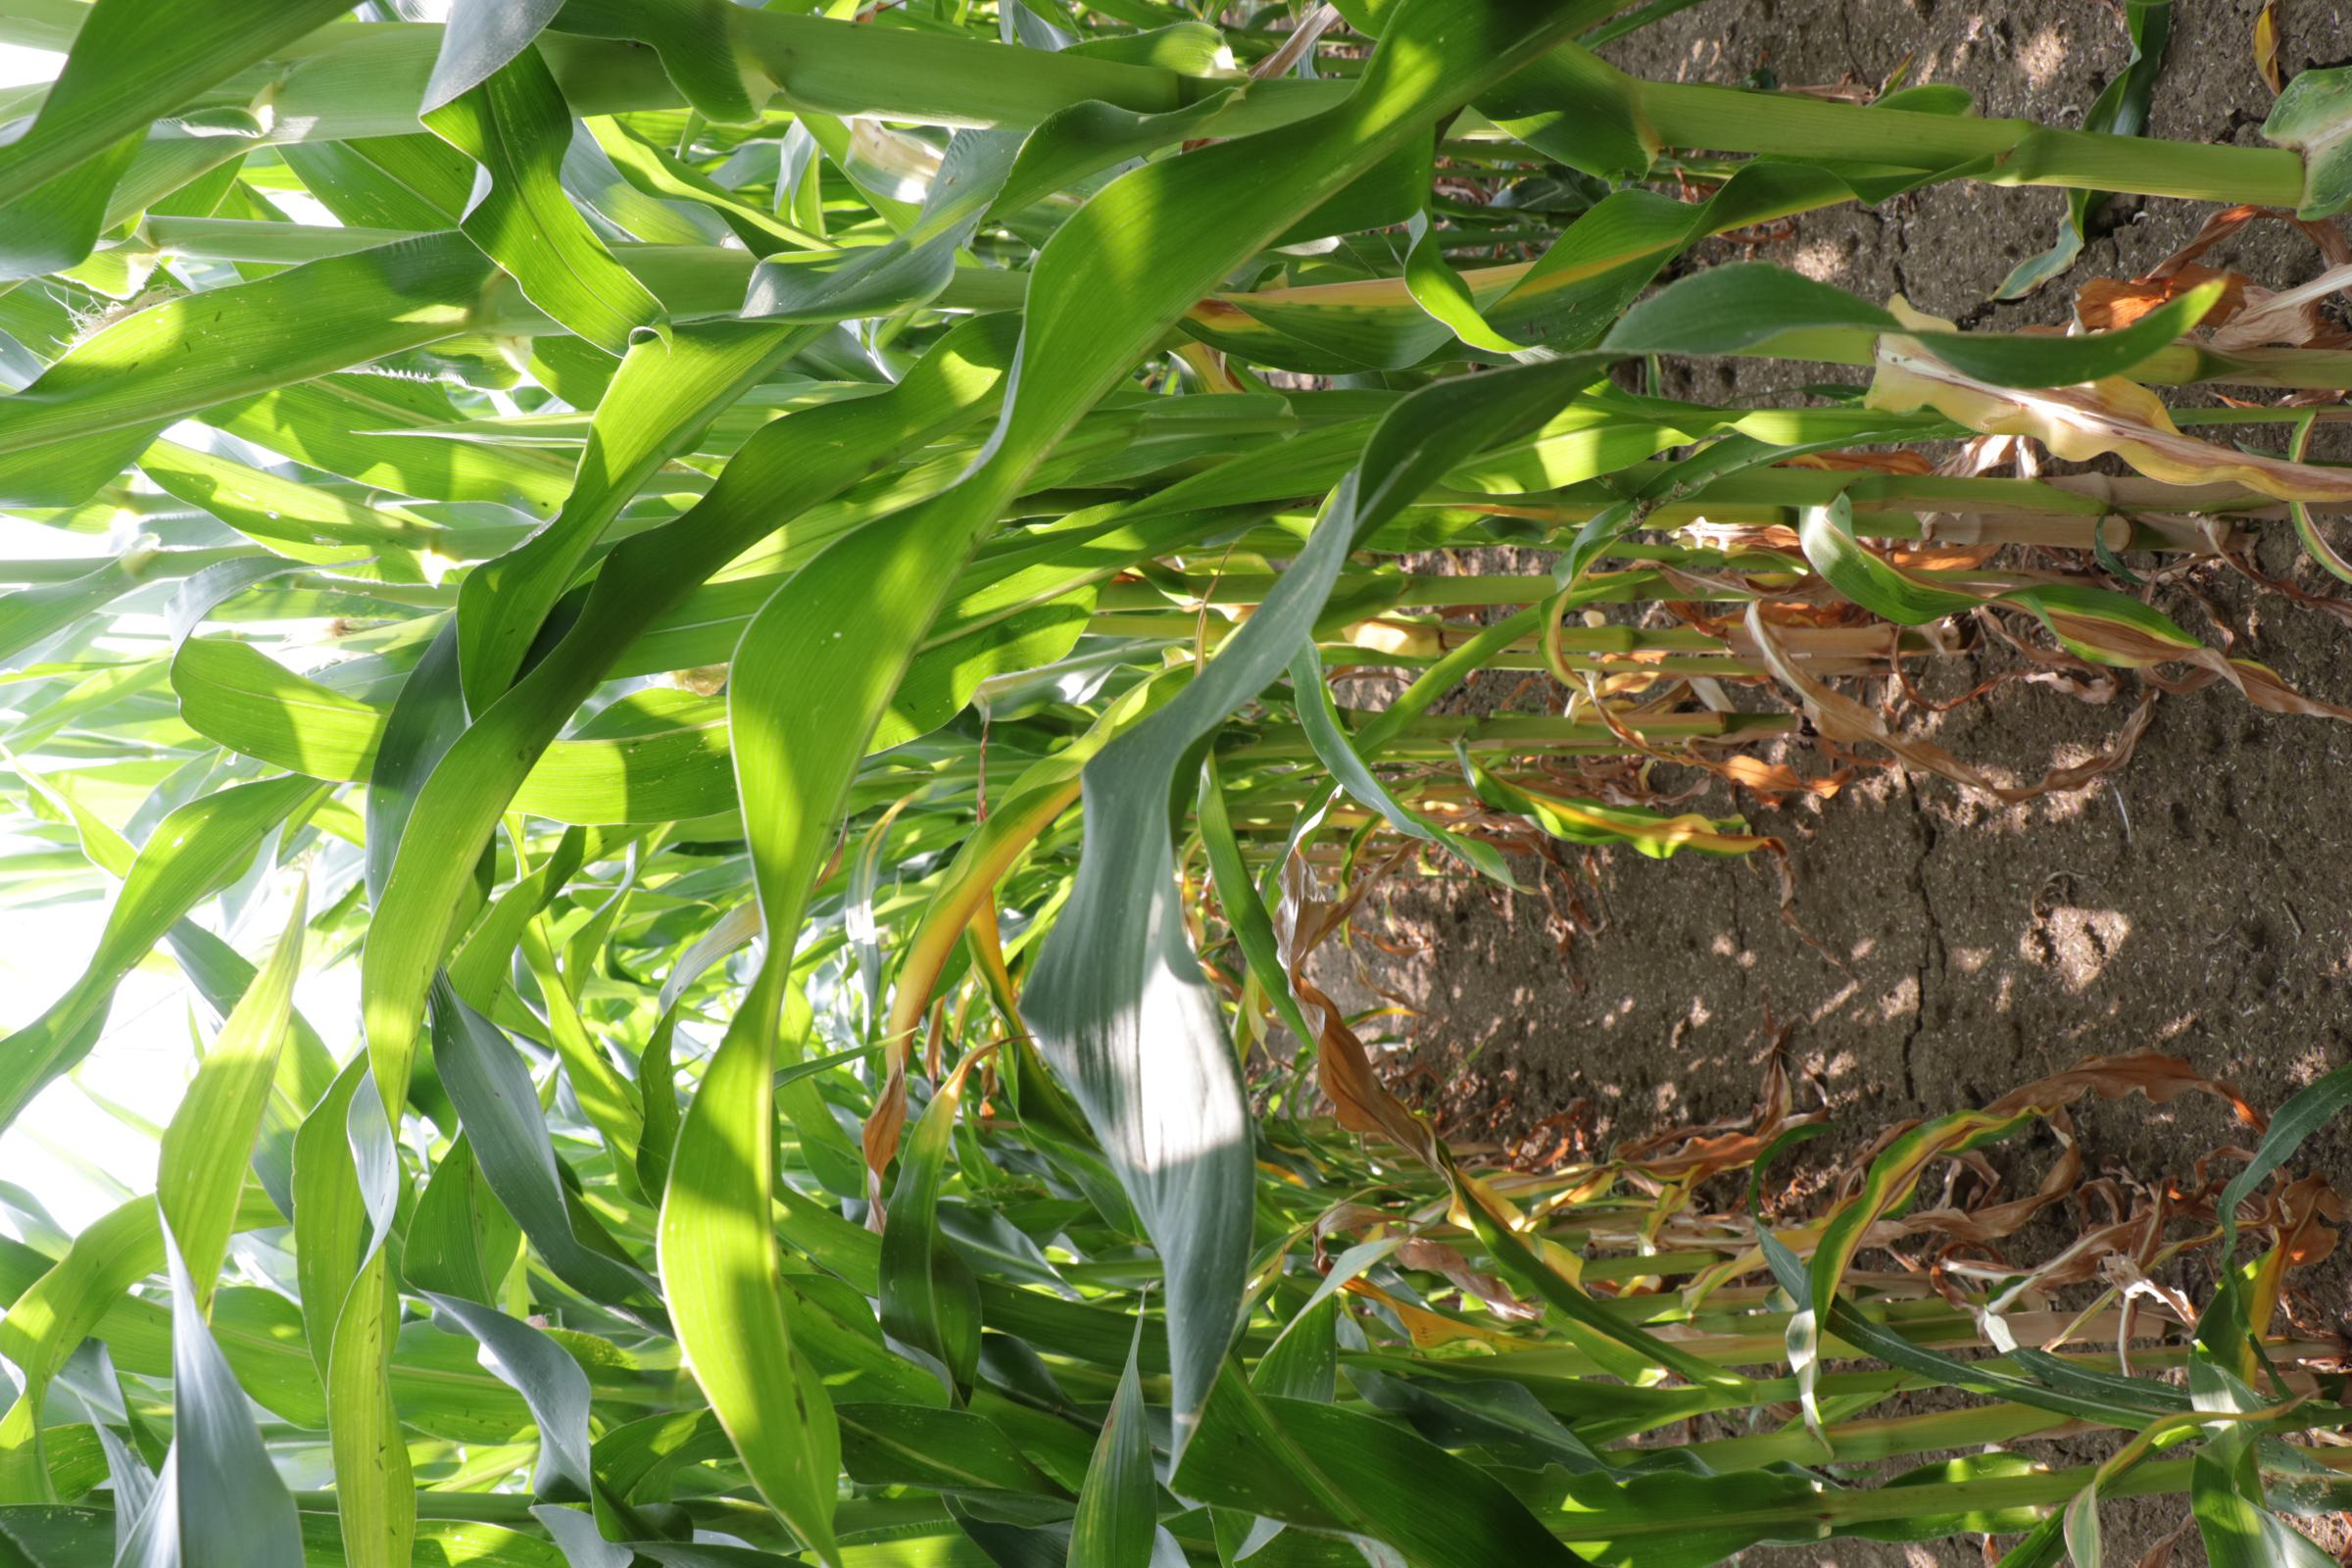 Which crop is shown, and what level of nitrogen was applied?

maize, full nitrogen fertilisation
